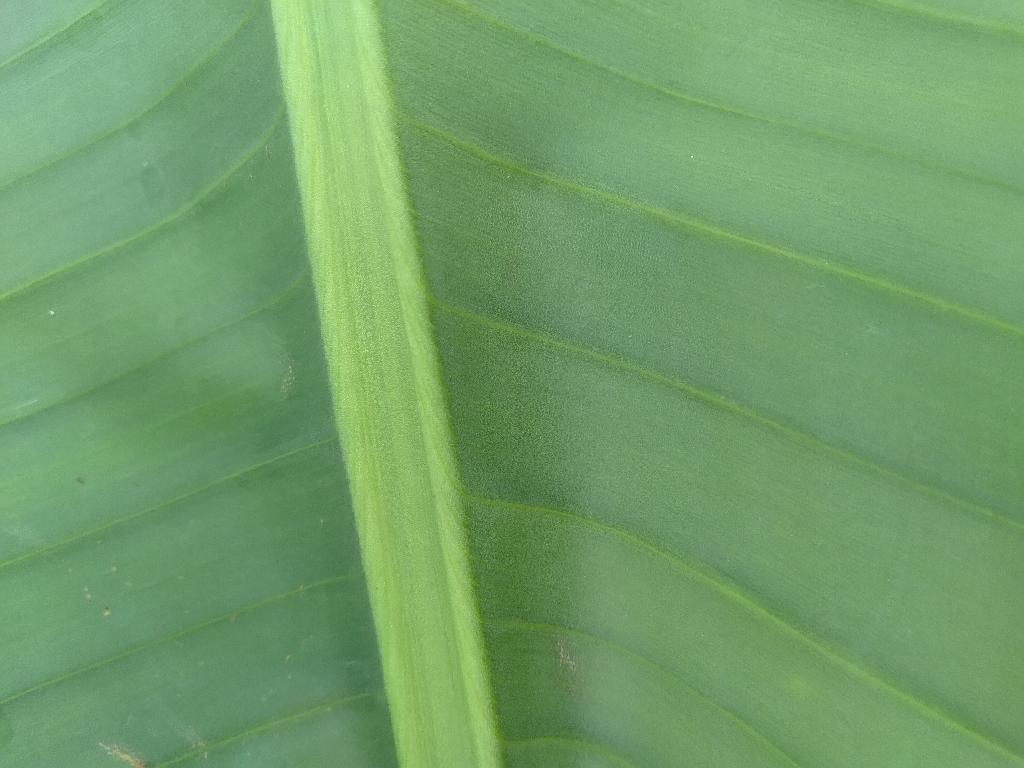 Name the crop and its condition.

banana, healthy
